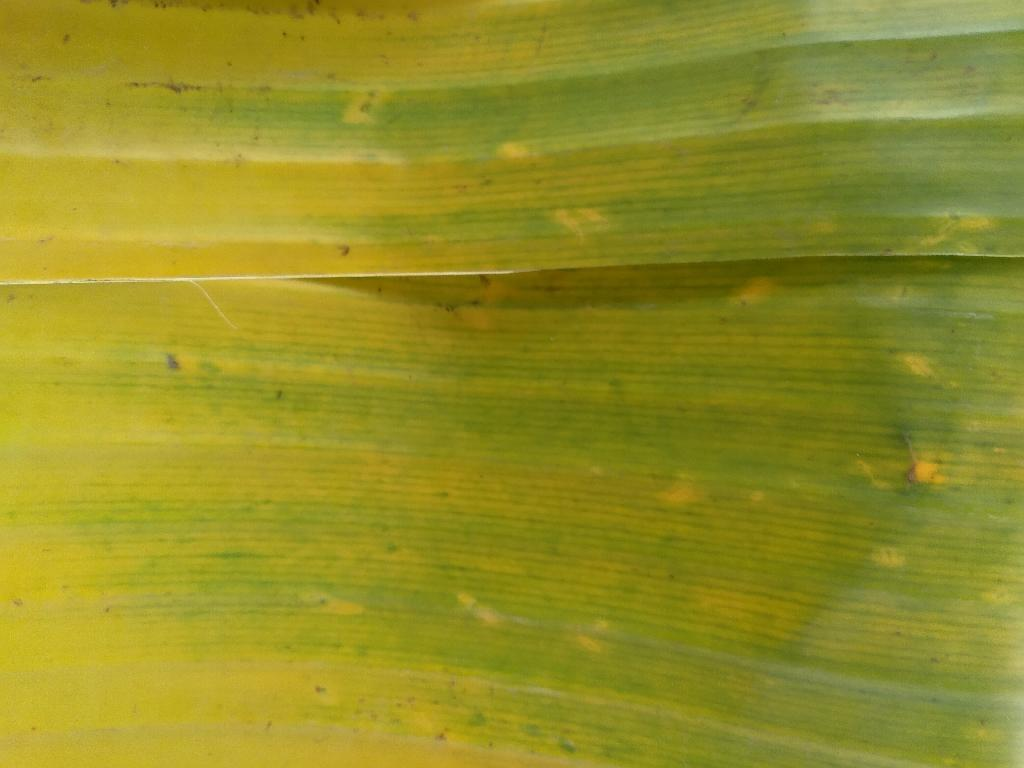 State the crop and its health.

banana, fusarium wilt race 1
